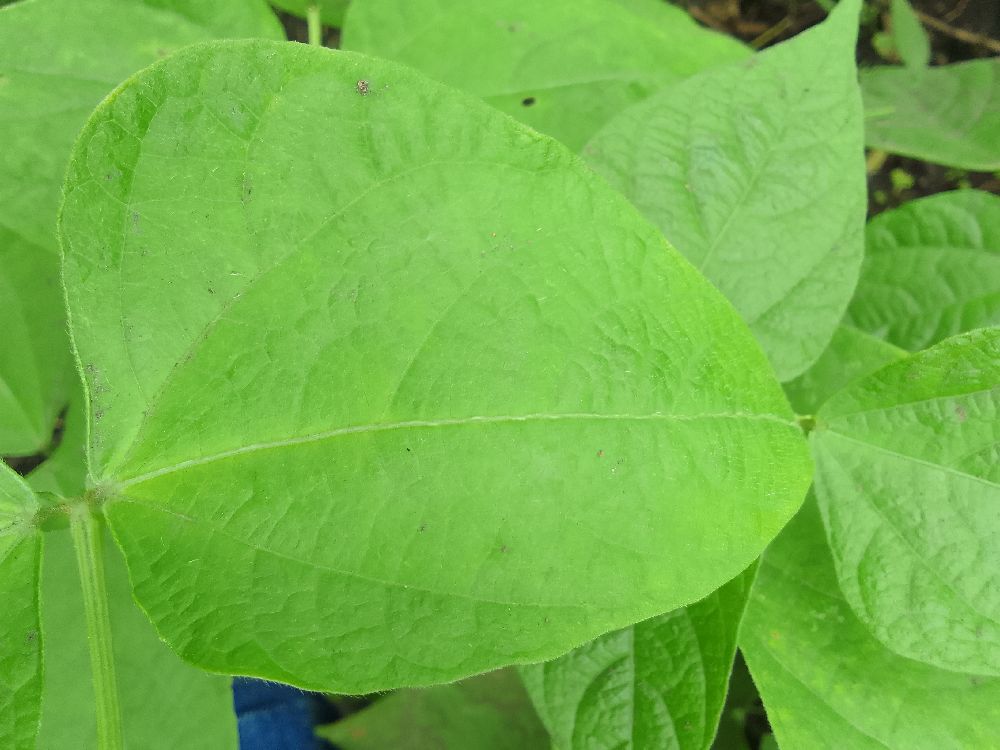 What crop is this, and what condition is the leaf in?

common bean, healthy
